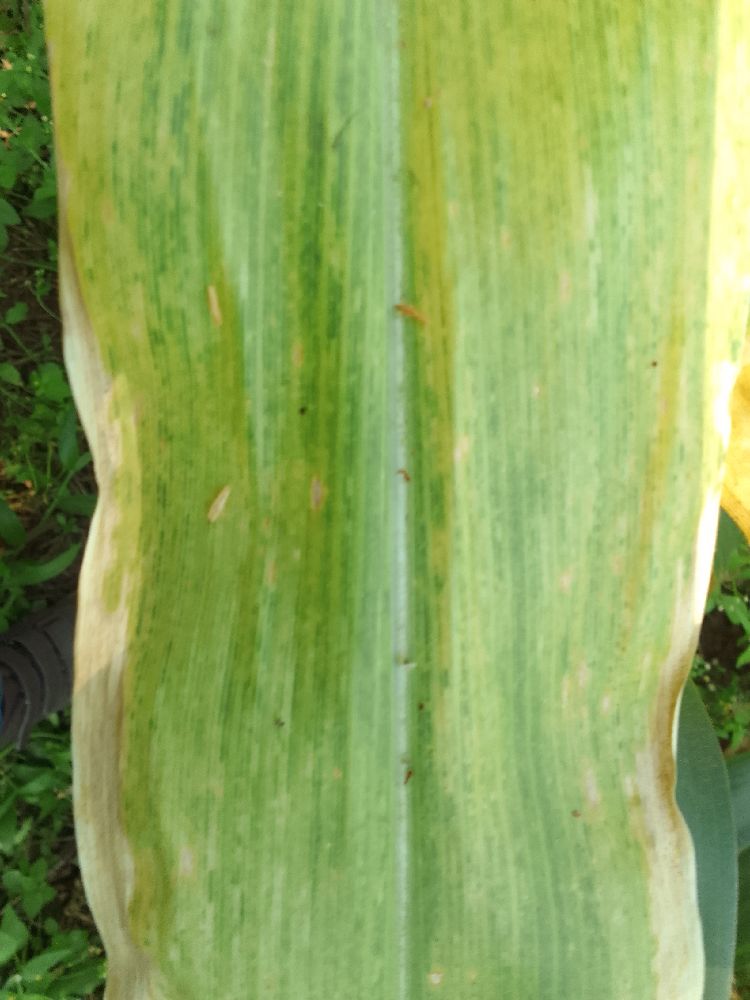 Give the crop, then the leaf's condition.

maize, maize lethal necrosis
